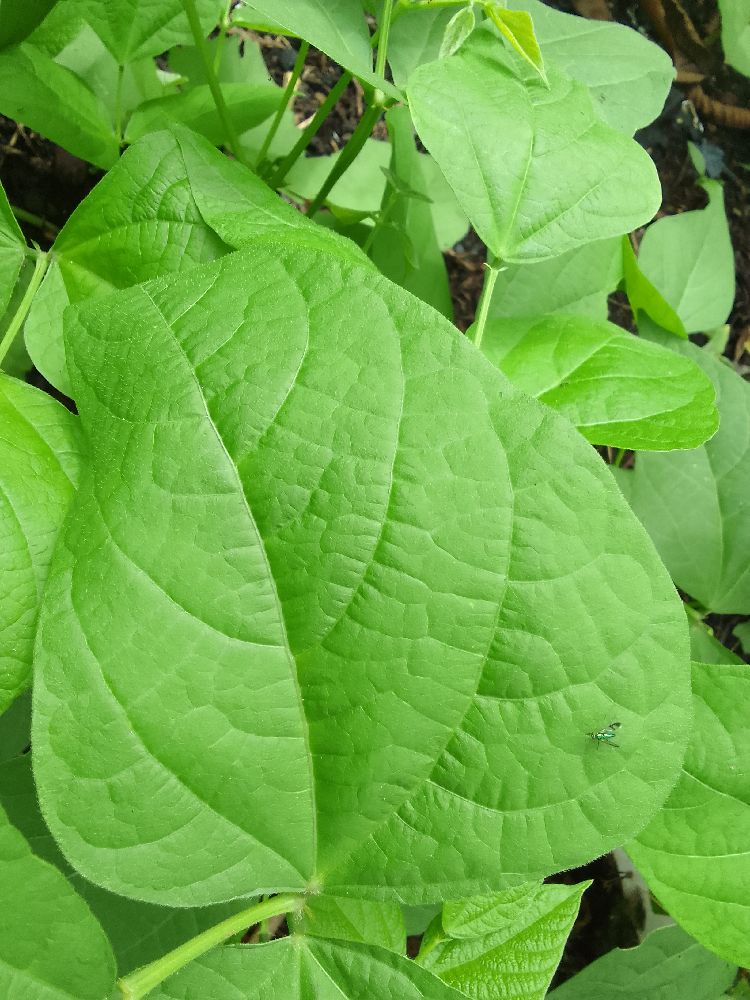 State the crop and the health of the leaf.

common bean, healthy
